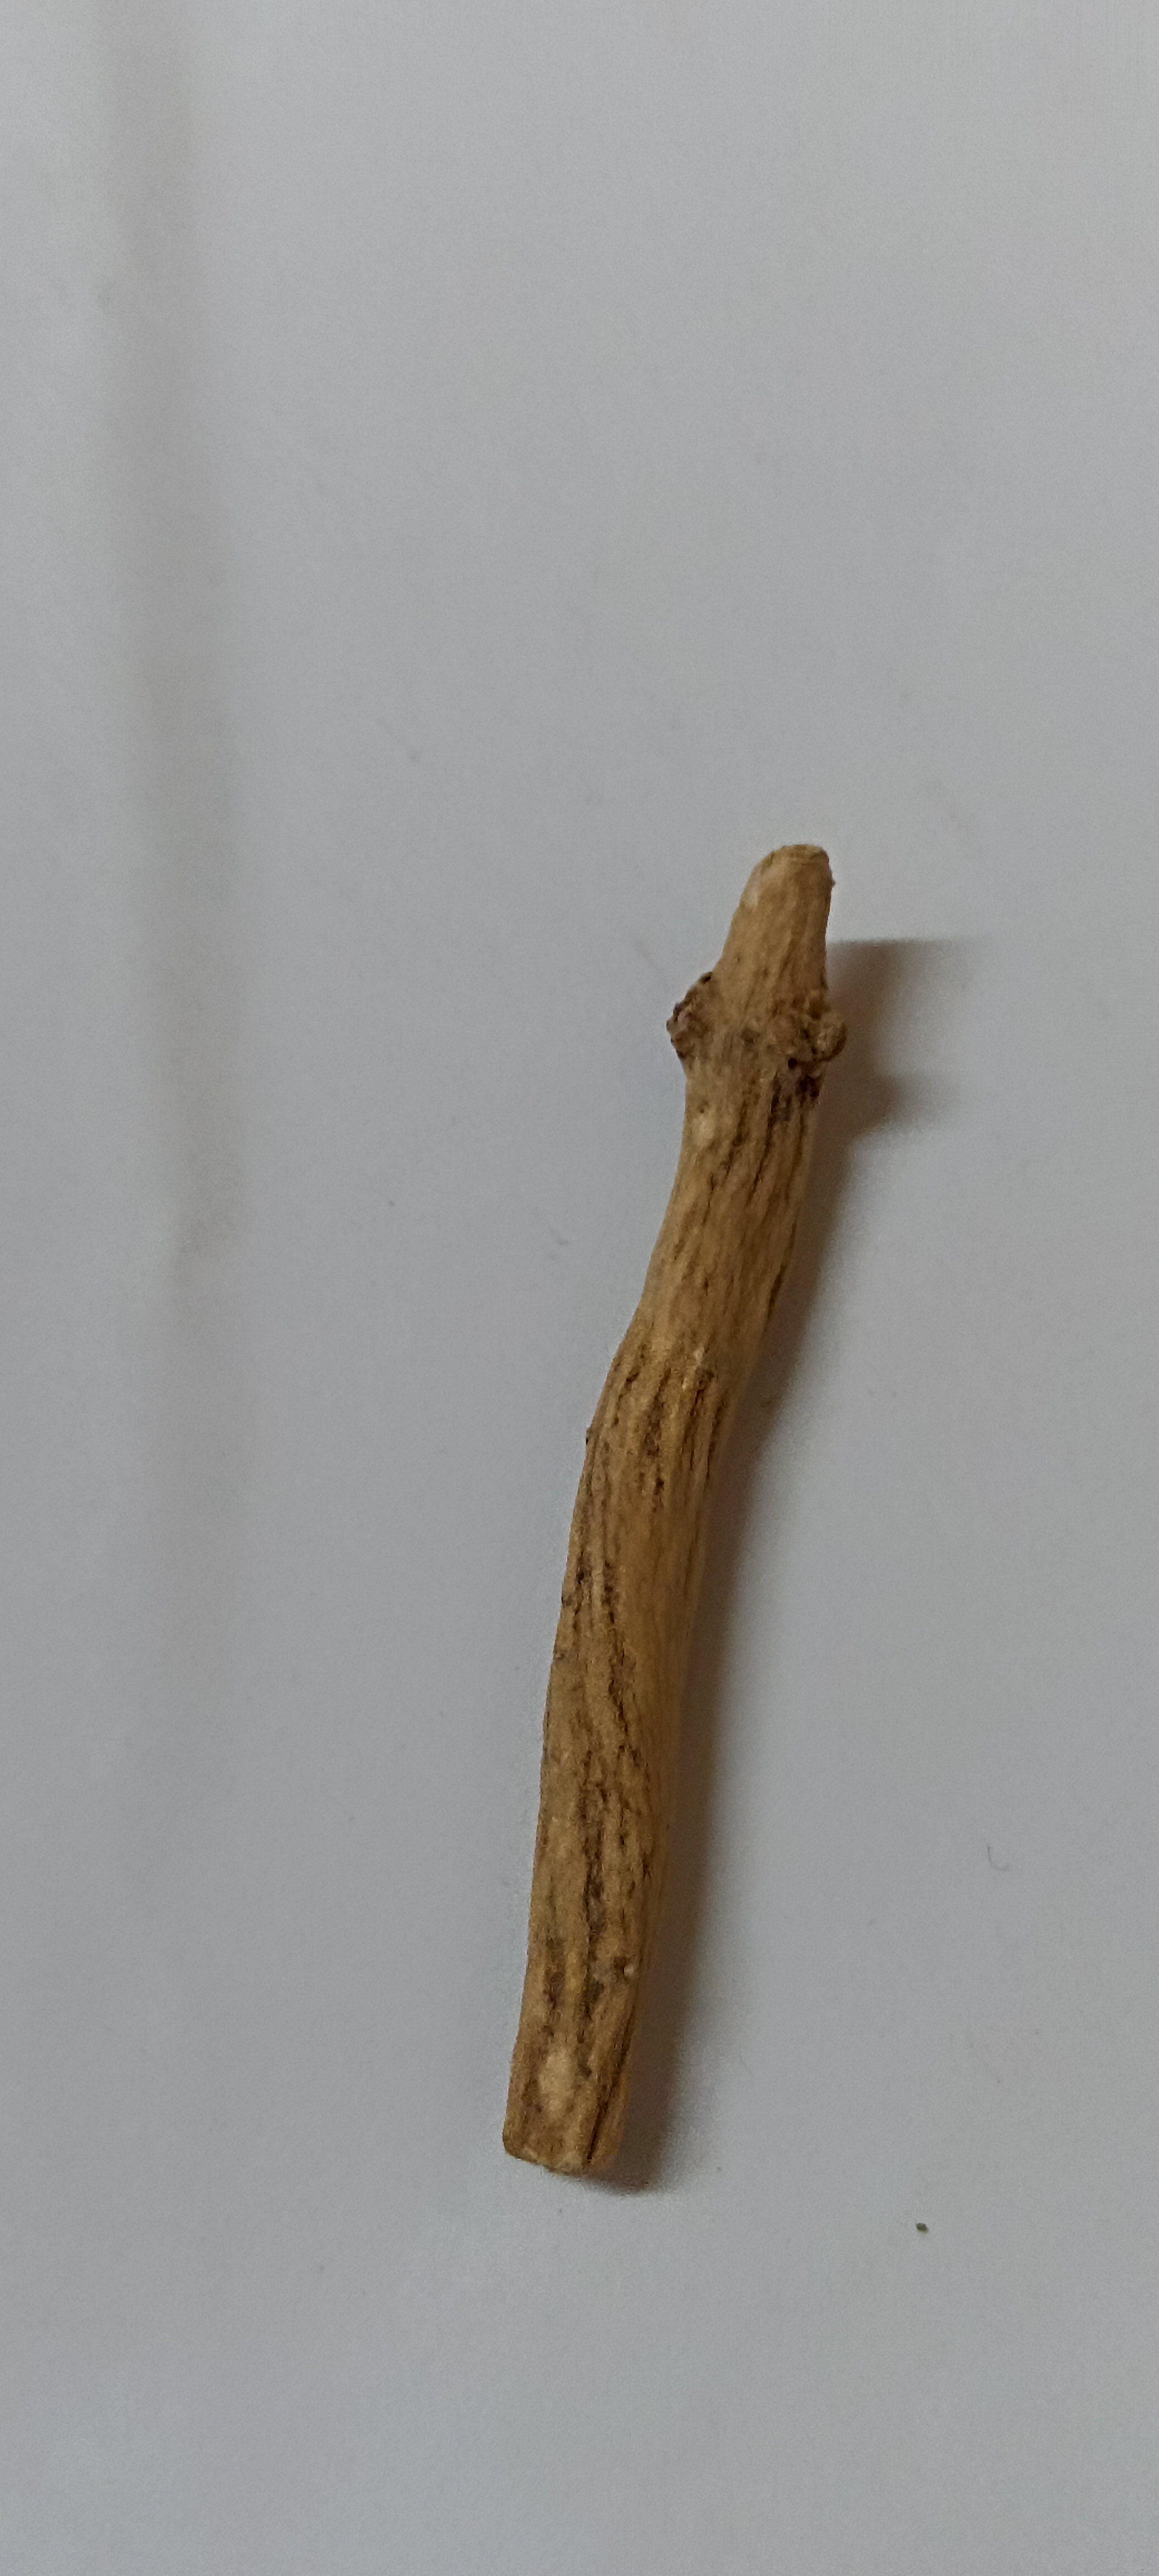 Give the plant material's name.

ashwagandha
